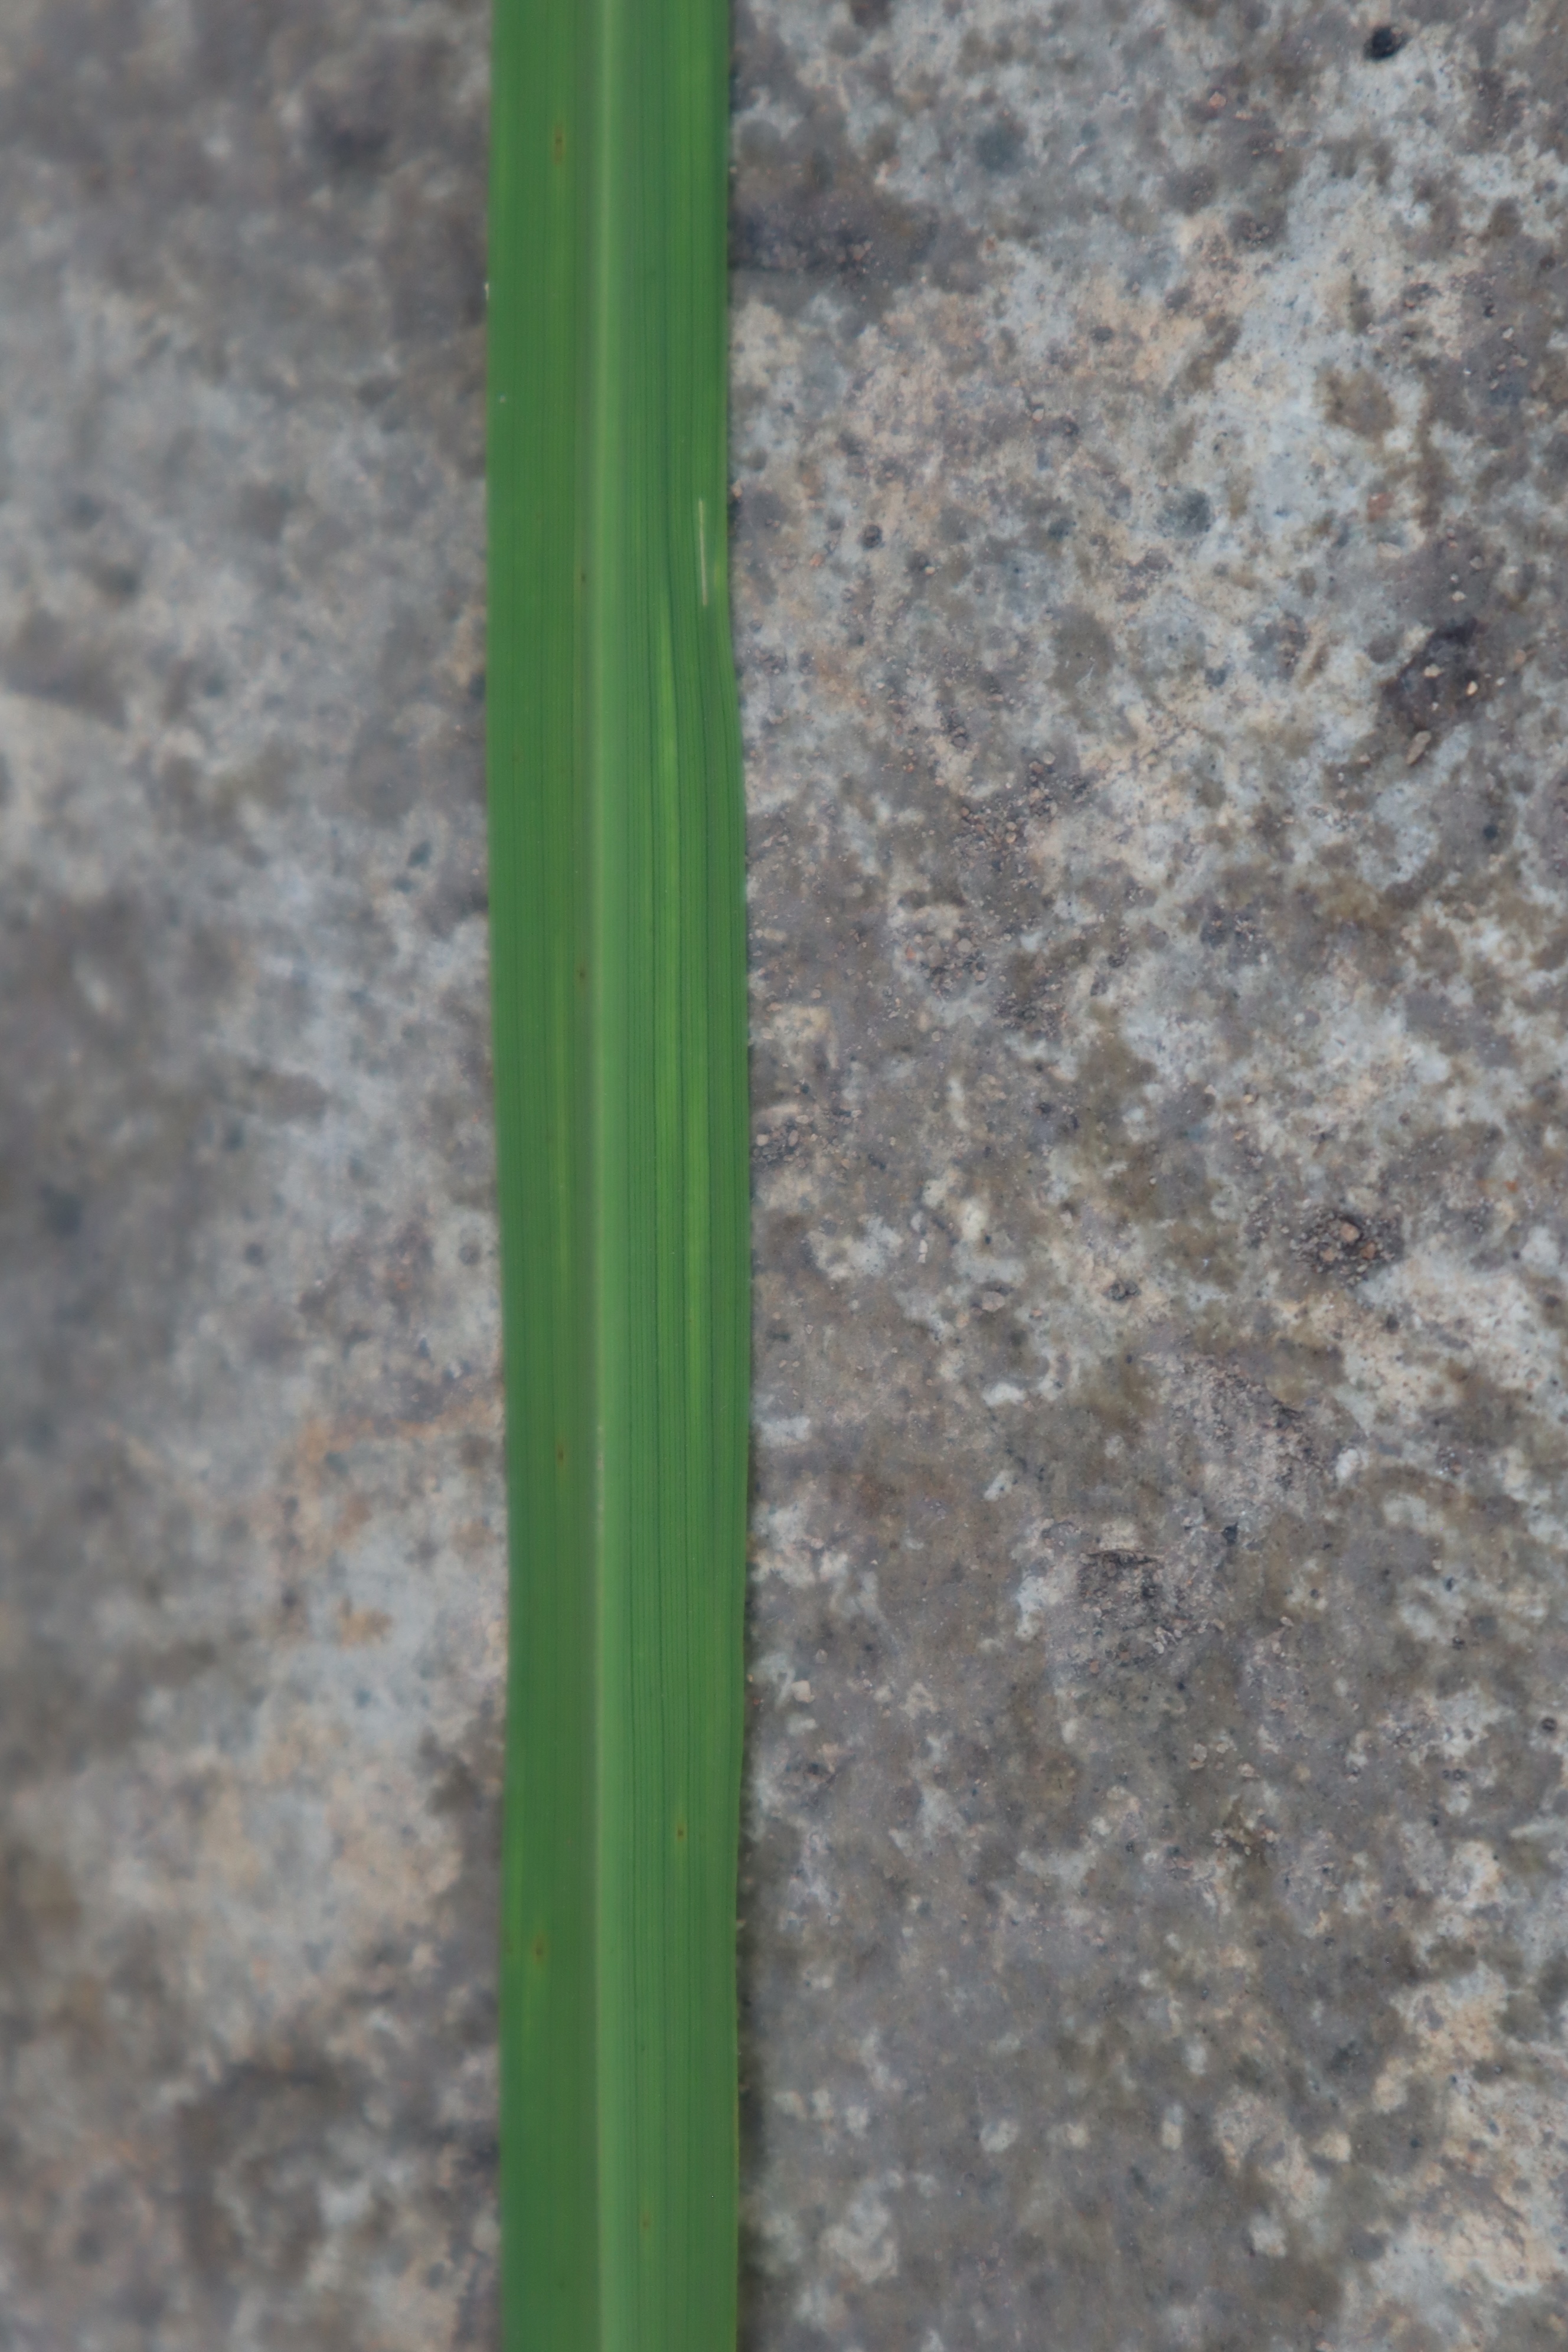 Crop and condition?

rice, healthy leaves
